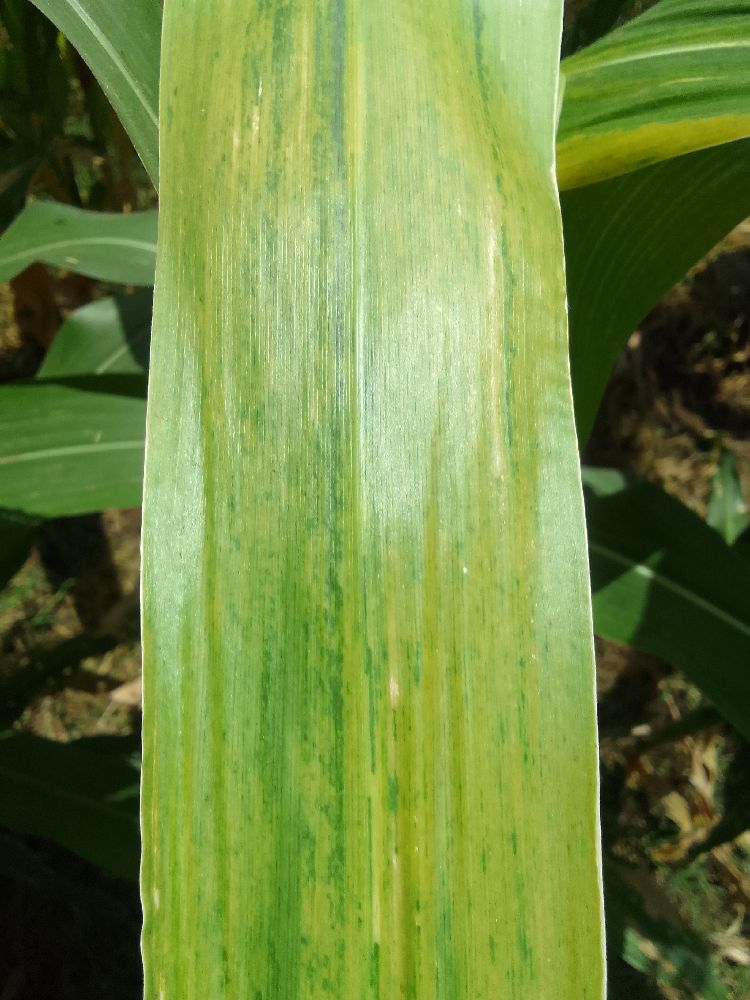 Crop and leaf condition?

maize, maize lethal necrosis
